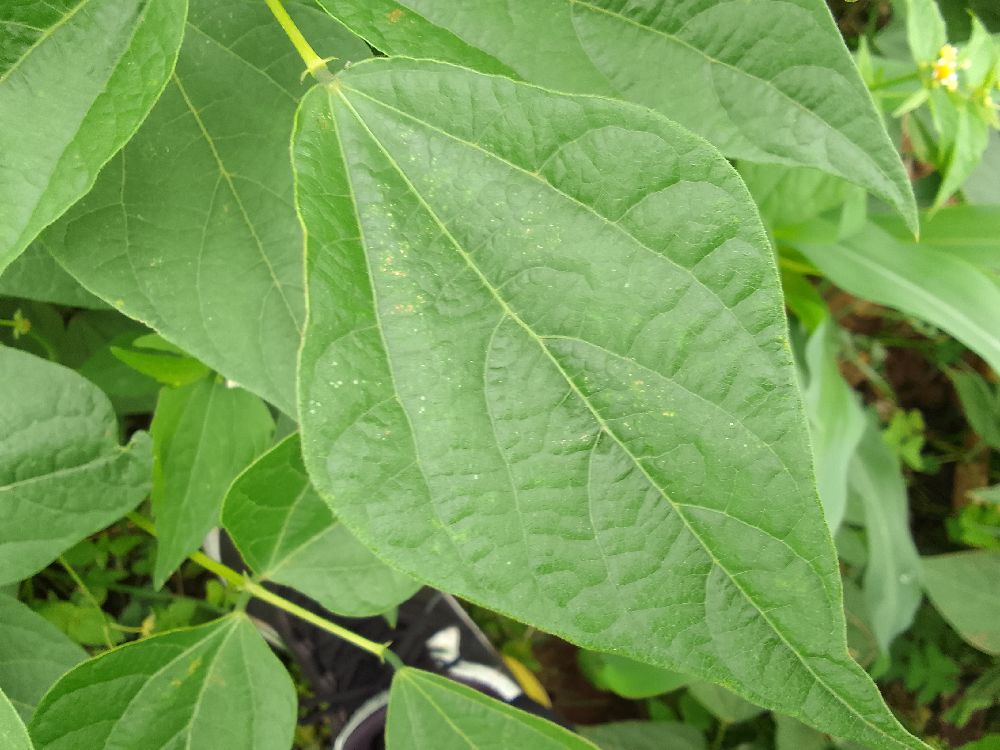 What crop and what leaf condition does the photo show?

common bean, healthy
